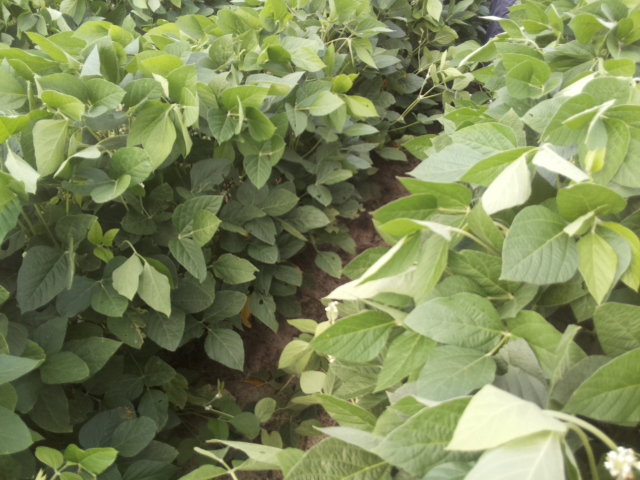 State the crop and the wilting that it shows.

soybean, leaflets folding inward at secondary pulvinus with no turgor loss in leaflets or petioles
